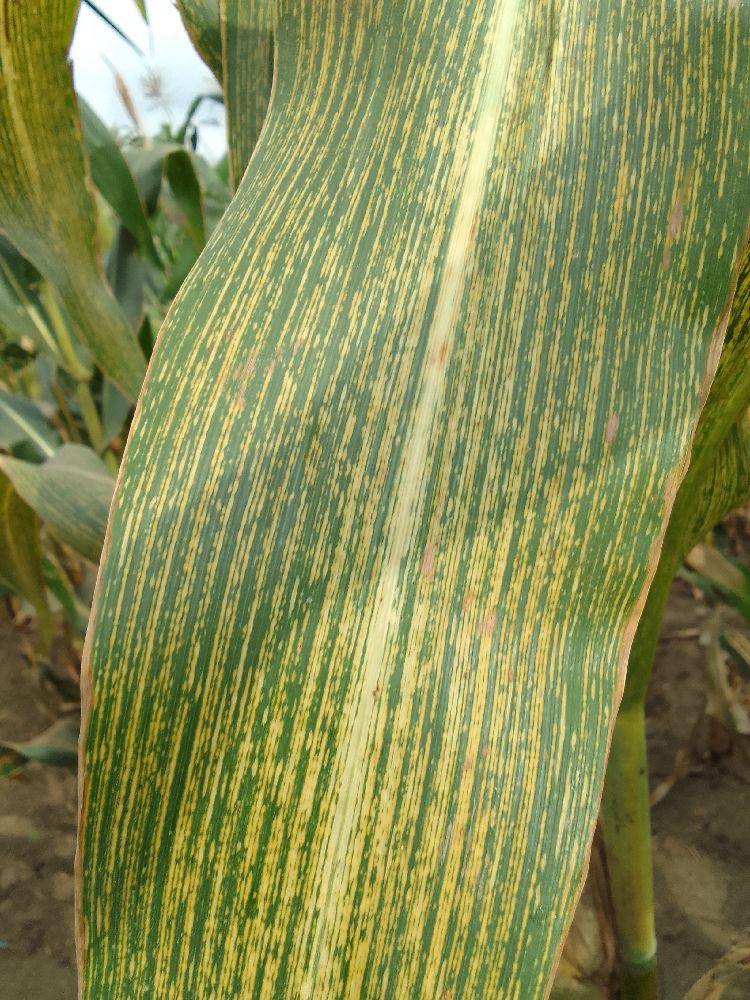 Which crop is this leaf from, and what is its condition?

maize, maize streak virus
